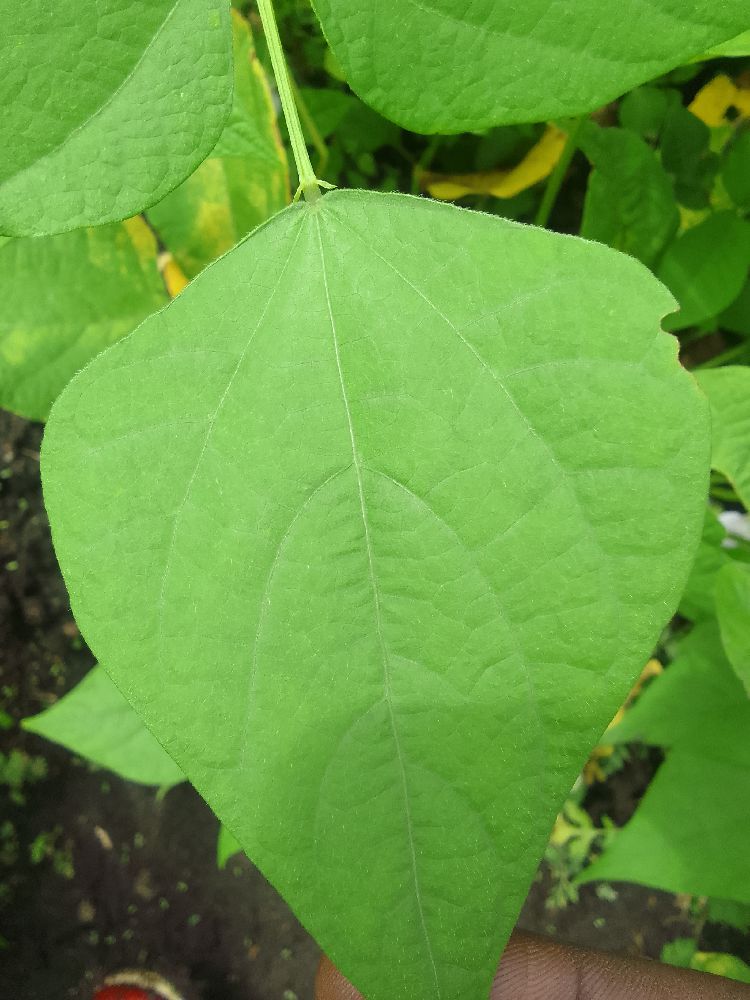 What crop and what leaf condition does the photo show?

common bean, healthy
